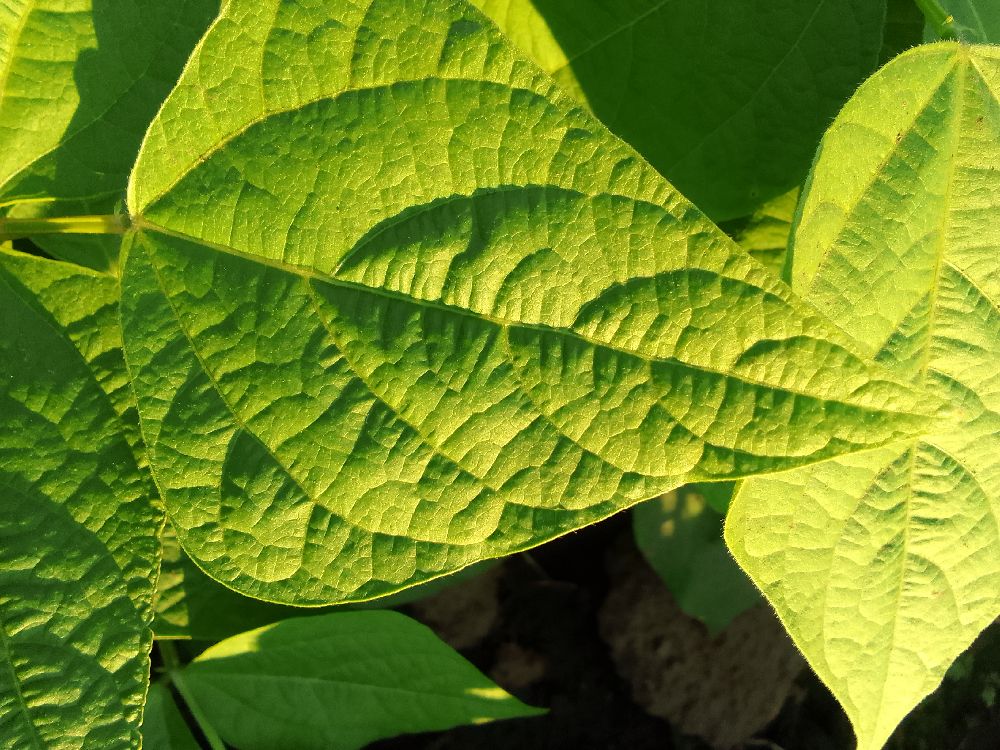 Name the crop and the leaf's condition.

common bean, healthy
